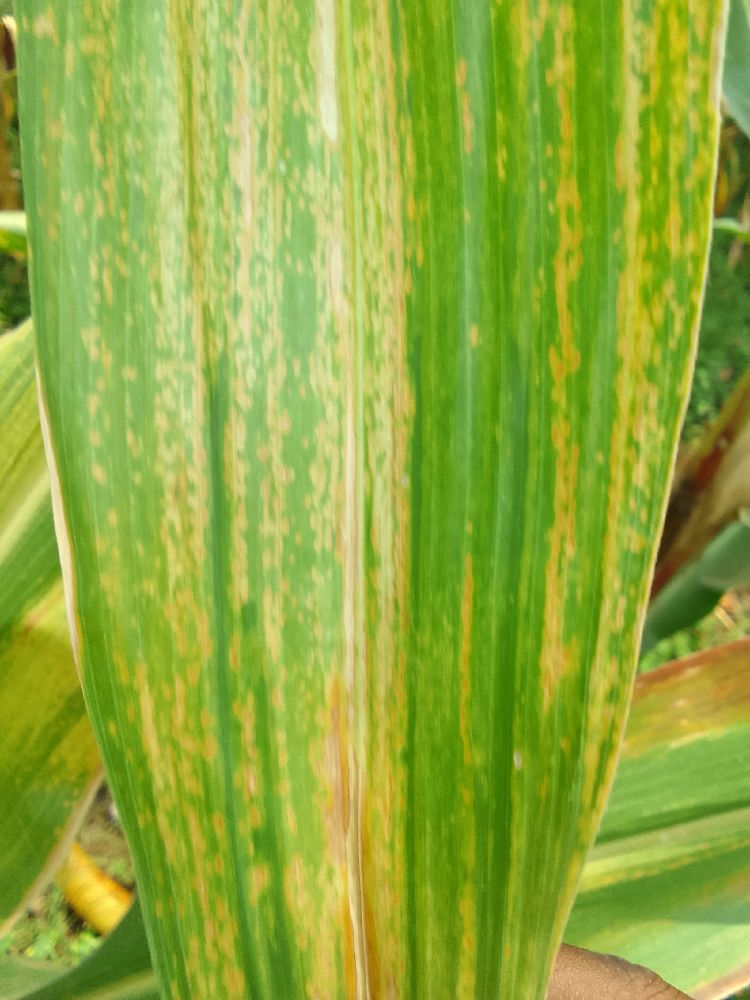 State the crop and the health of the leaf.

maize, maize lethal necrosis
